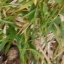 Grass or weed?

grass
